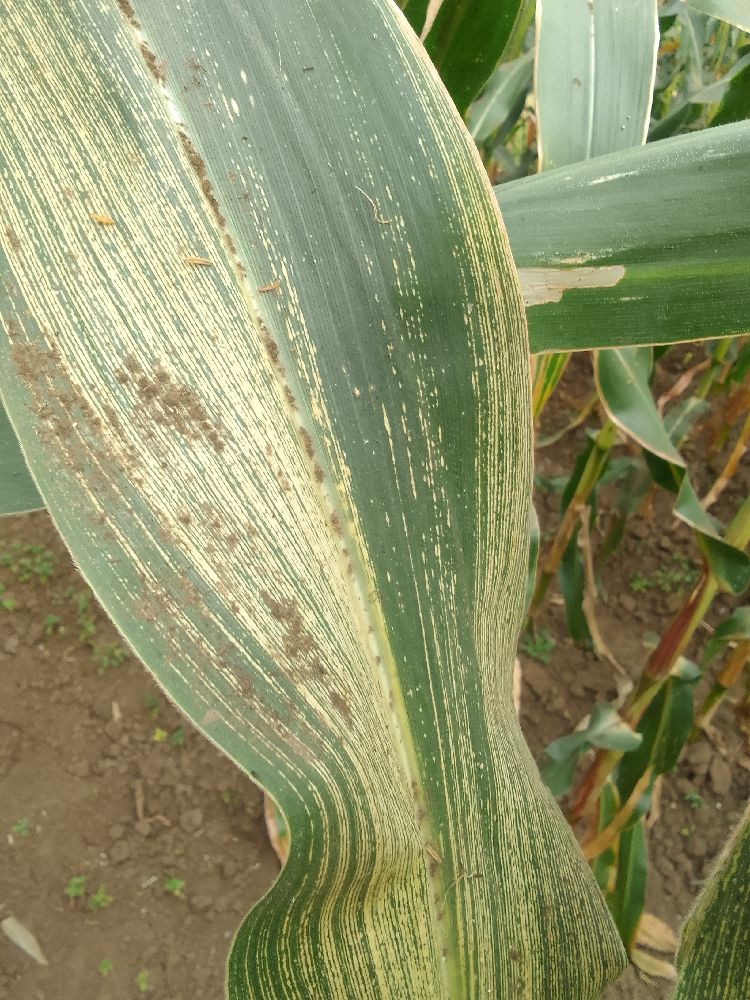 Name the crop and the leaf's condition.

maize, maize streak virus
